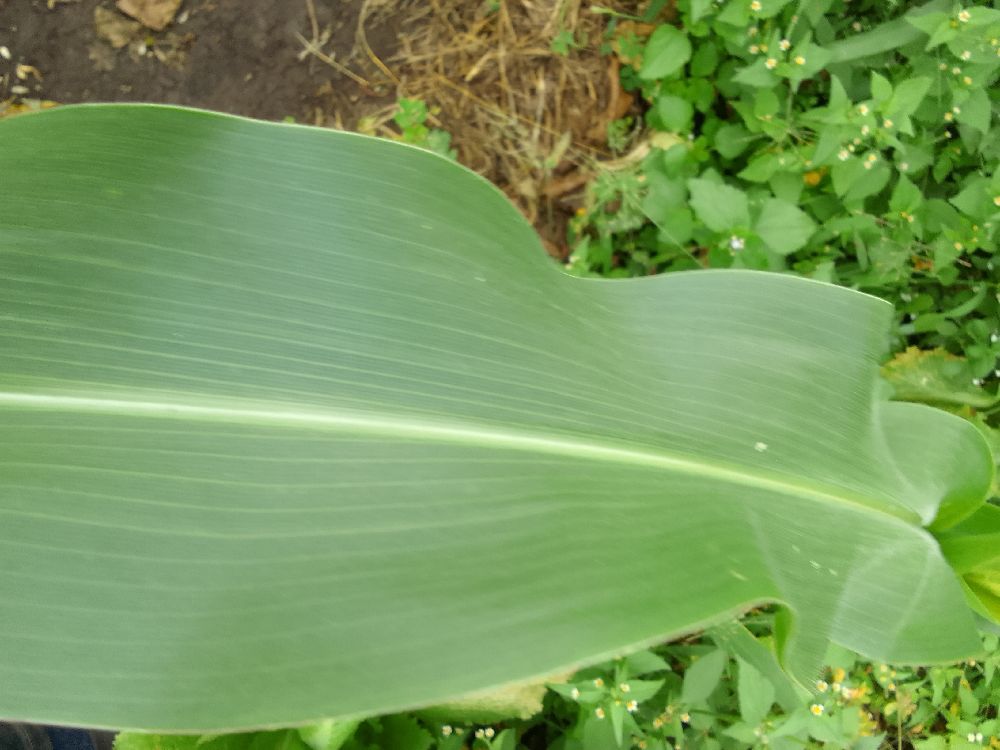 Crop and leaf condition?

maize, healthy
